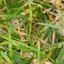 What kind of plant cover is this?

grass
